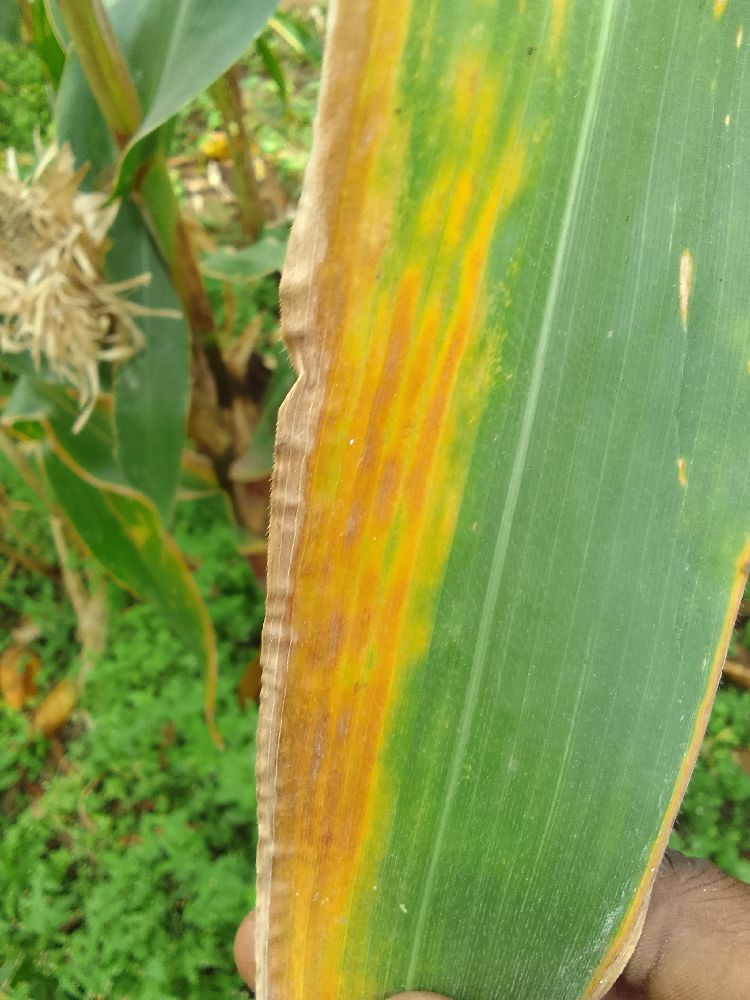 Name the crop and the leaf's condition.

maize, maize lethal necrosis
